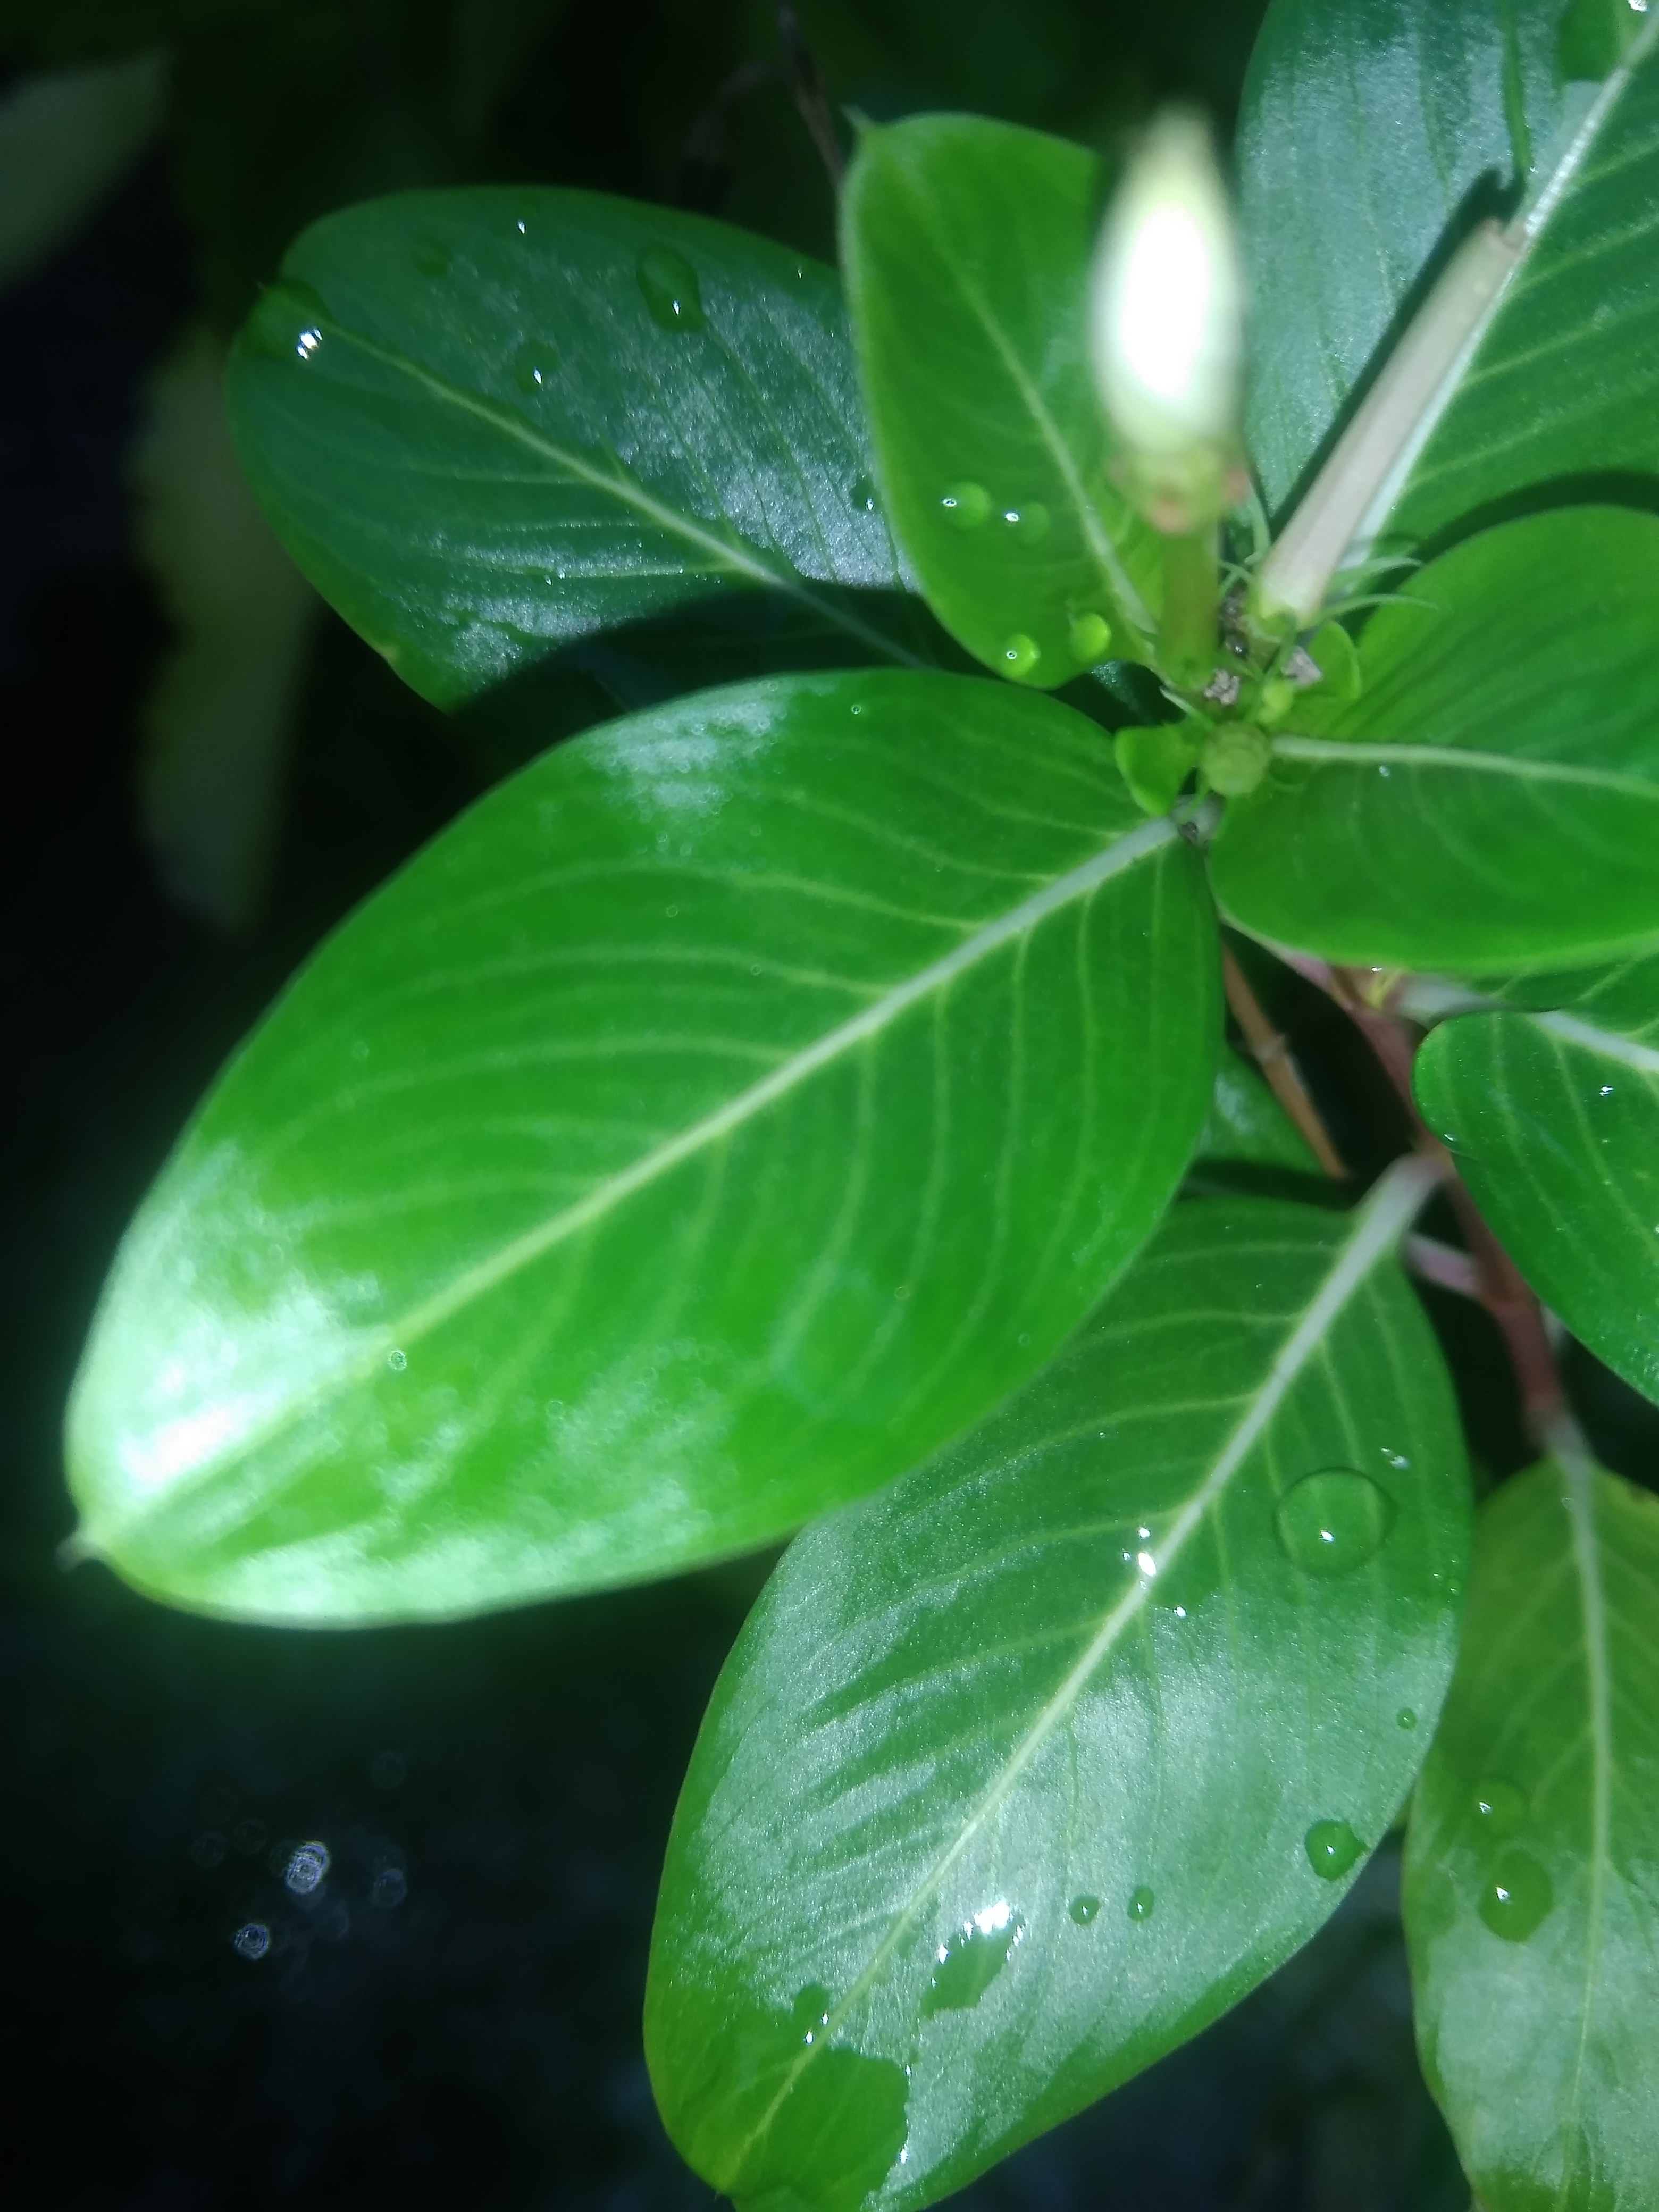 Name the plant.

rose periwinkle
